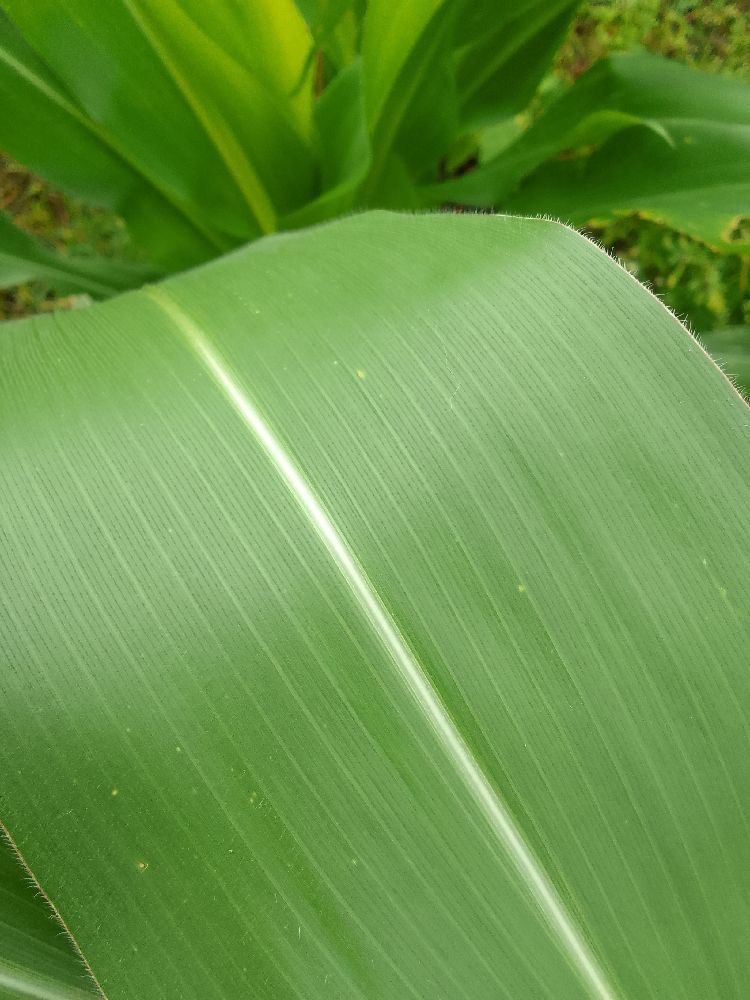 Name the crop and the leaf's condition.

maize, healthy
